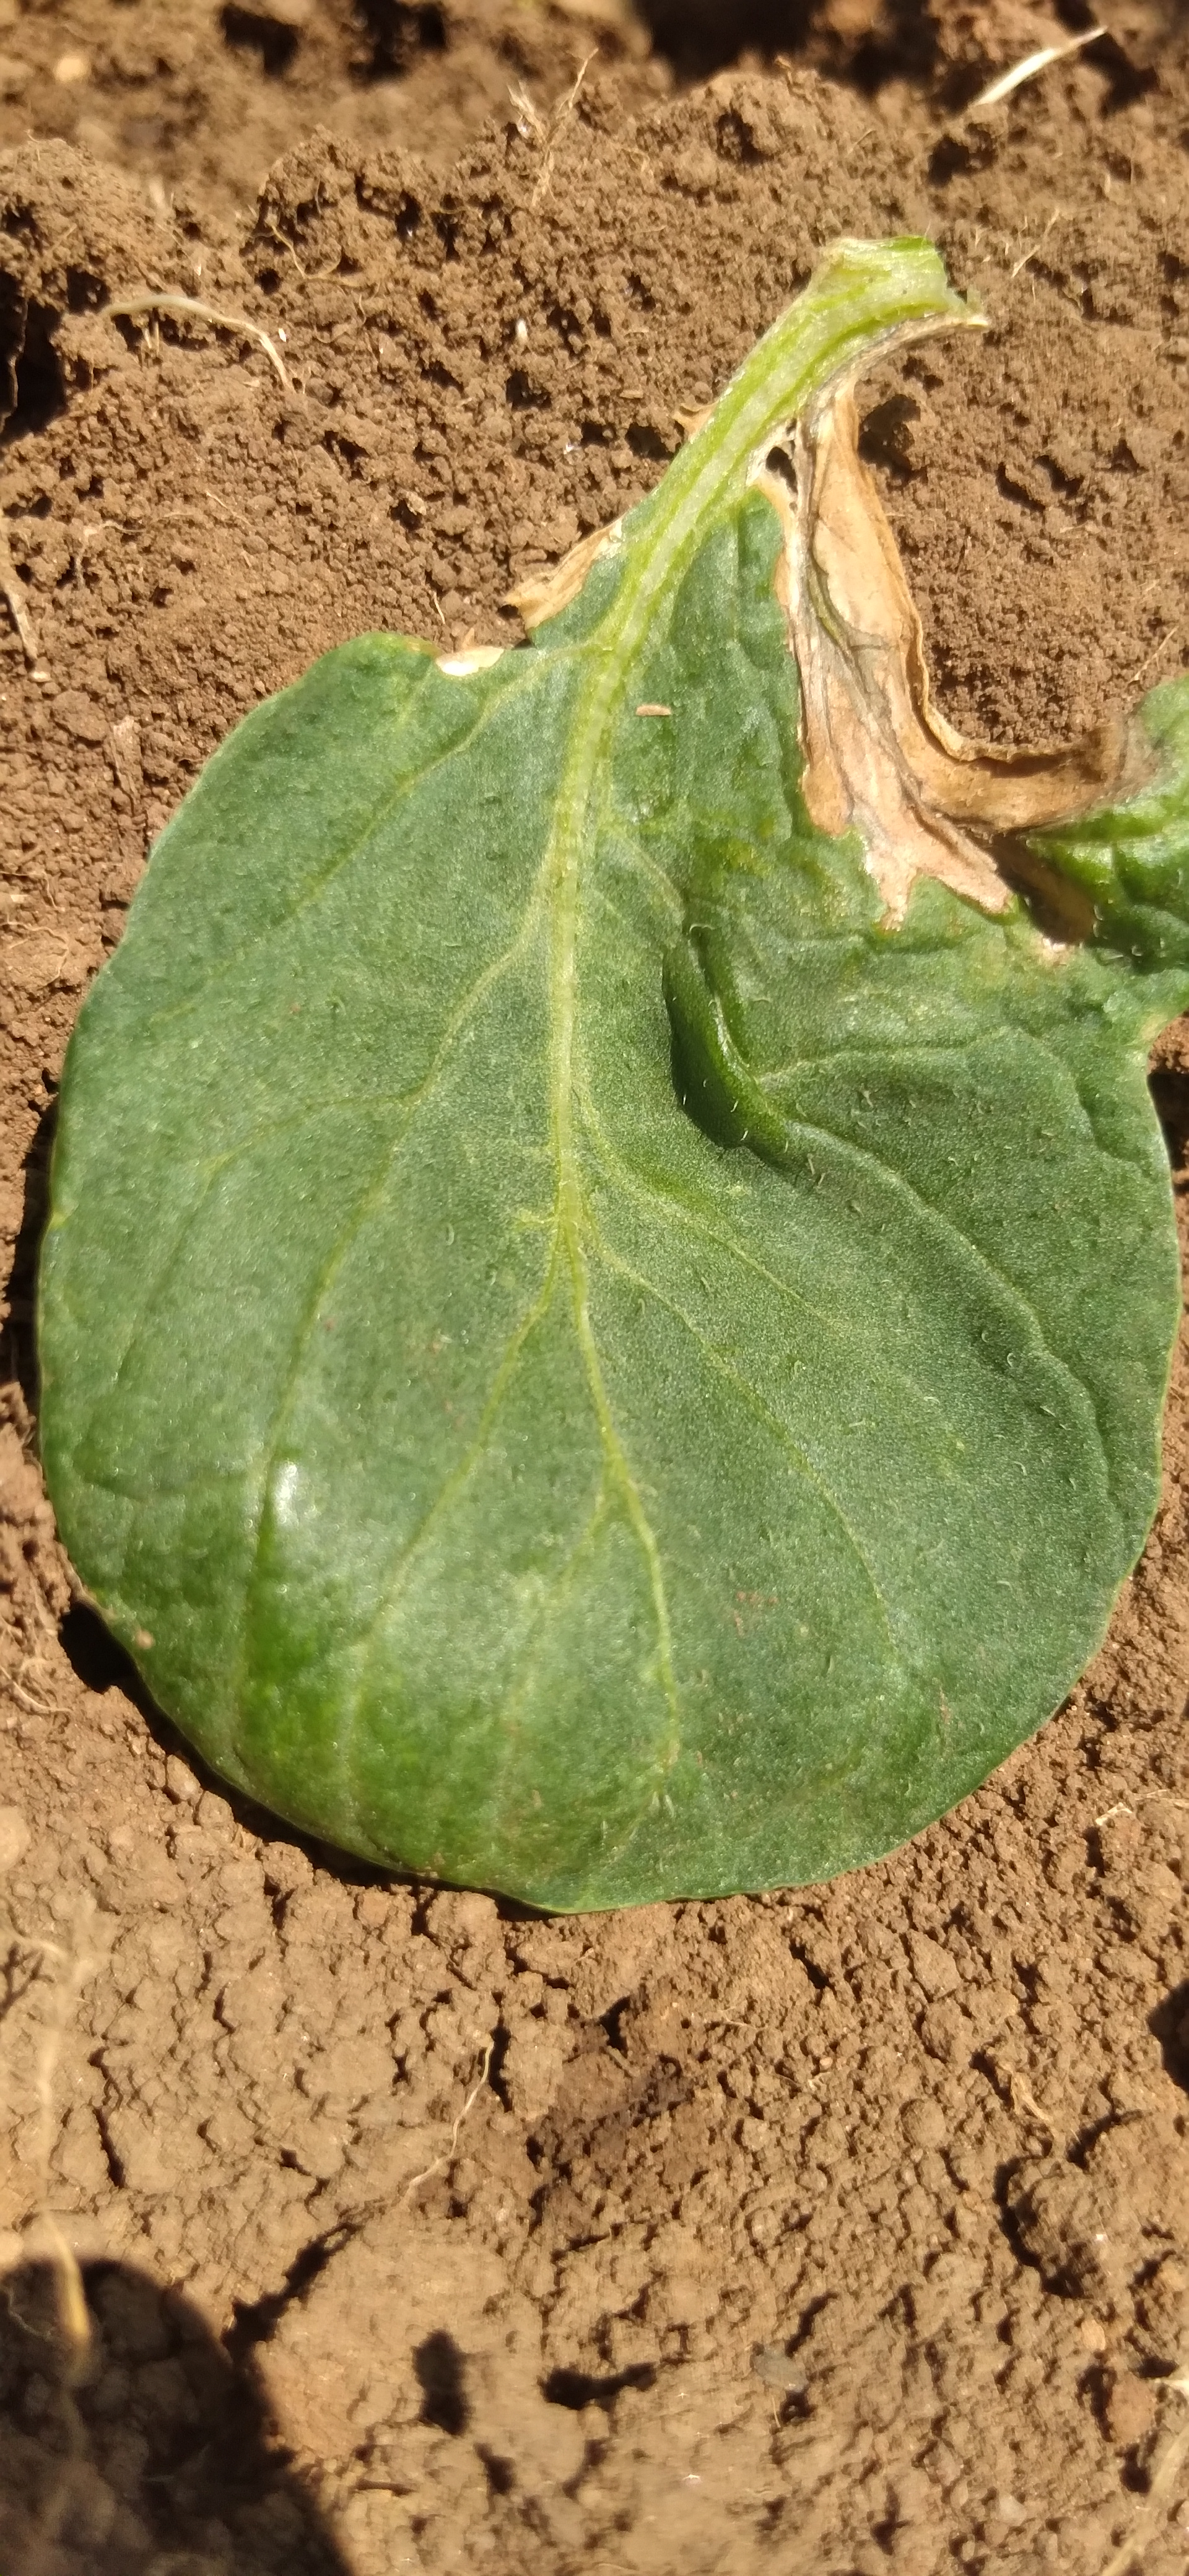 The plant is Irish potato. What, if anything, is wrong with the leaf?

early blight
